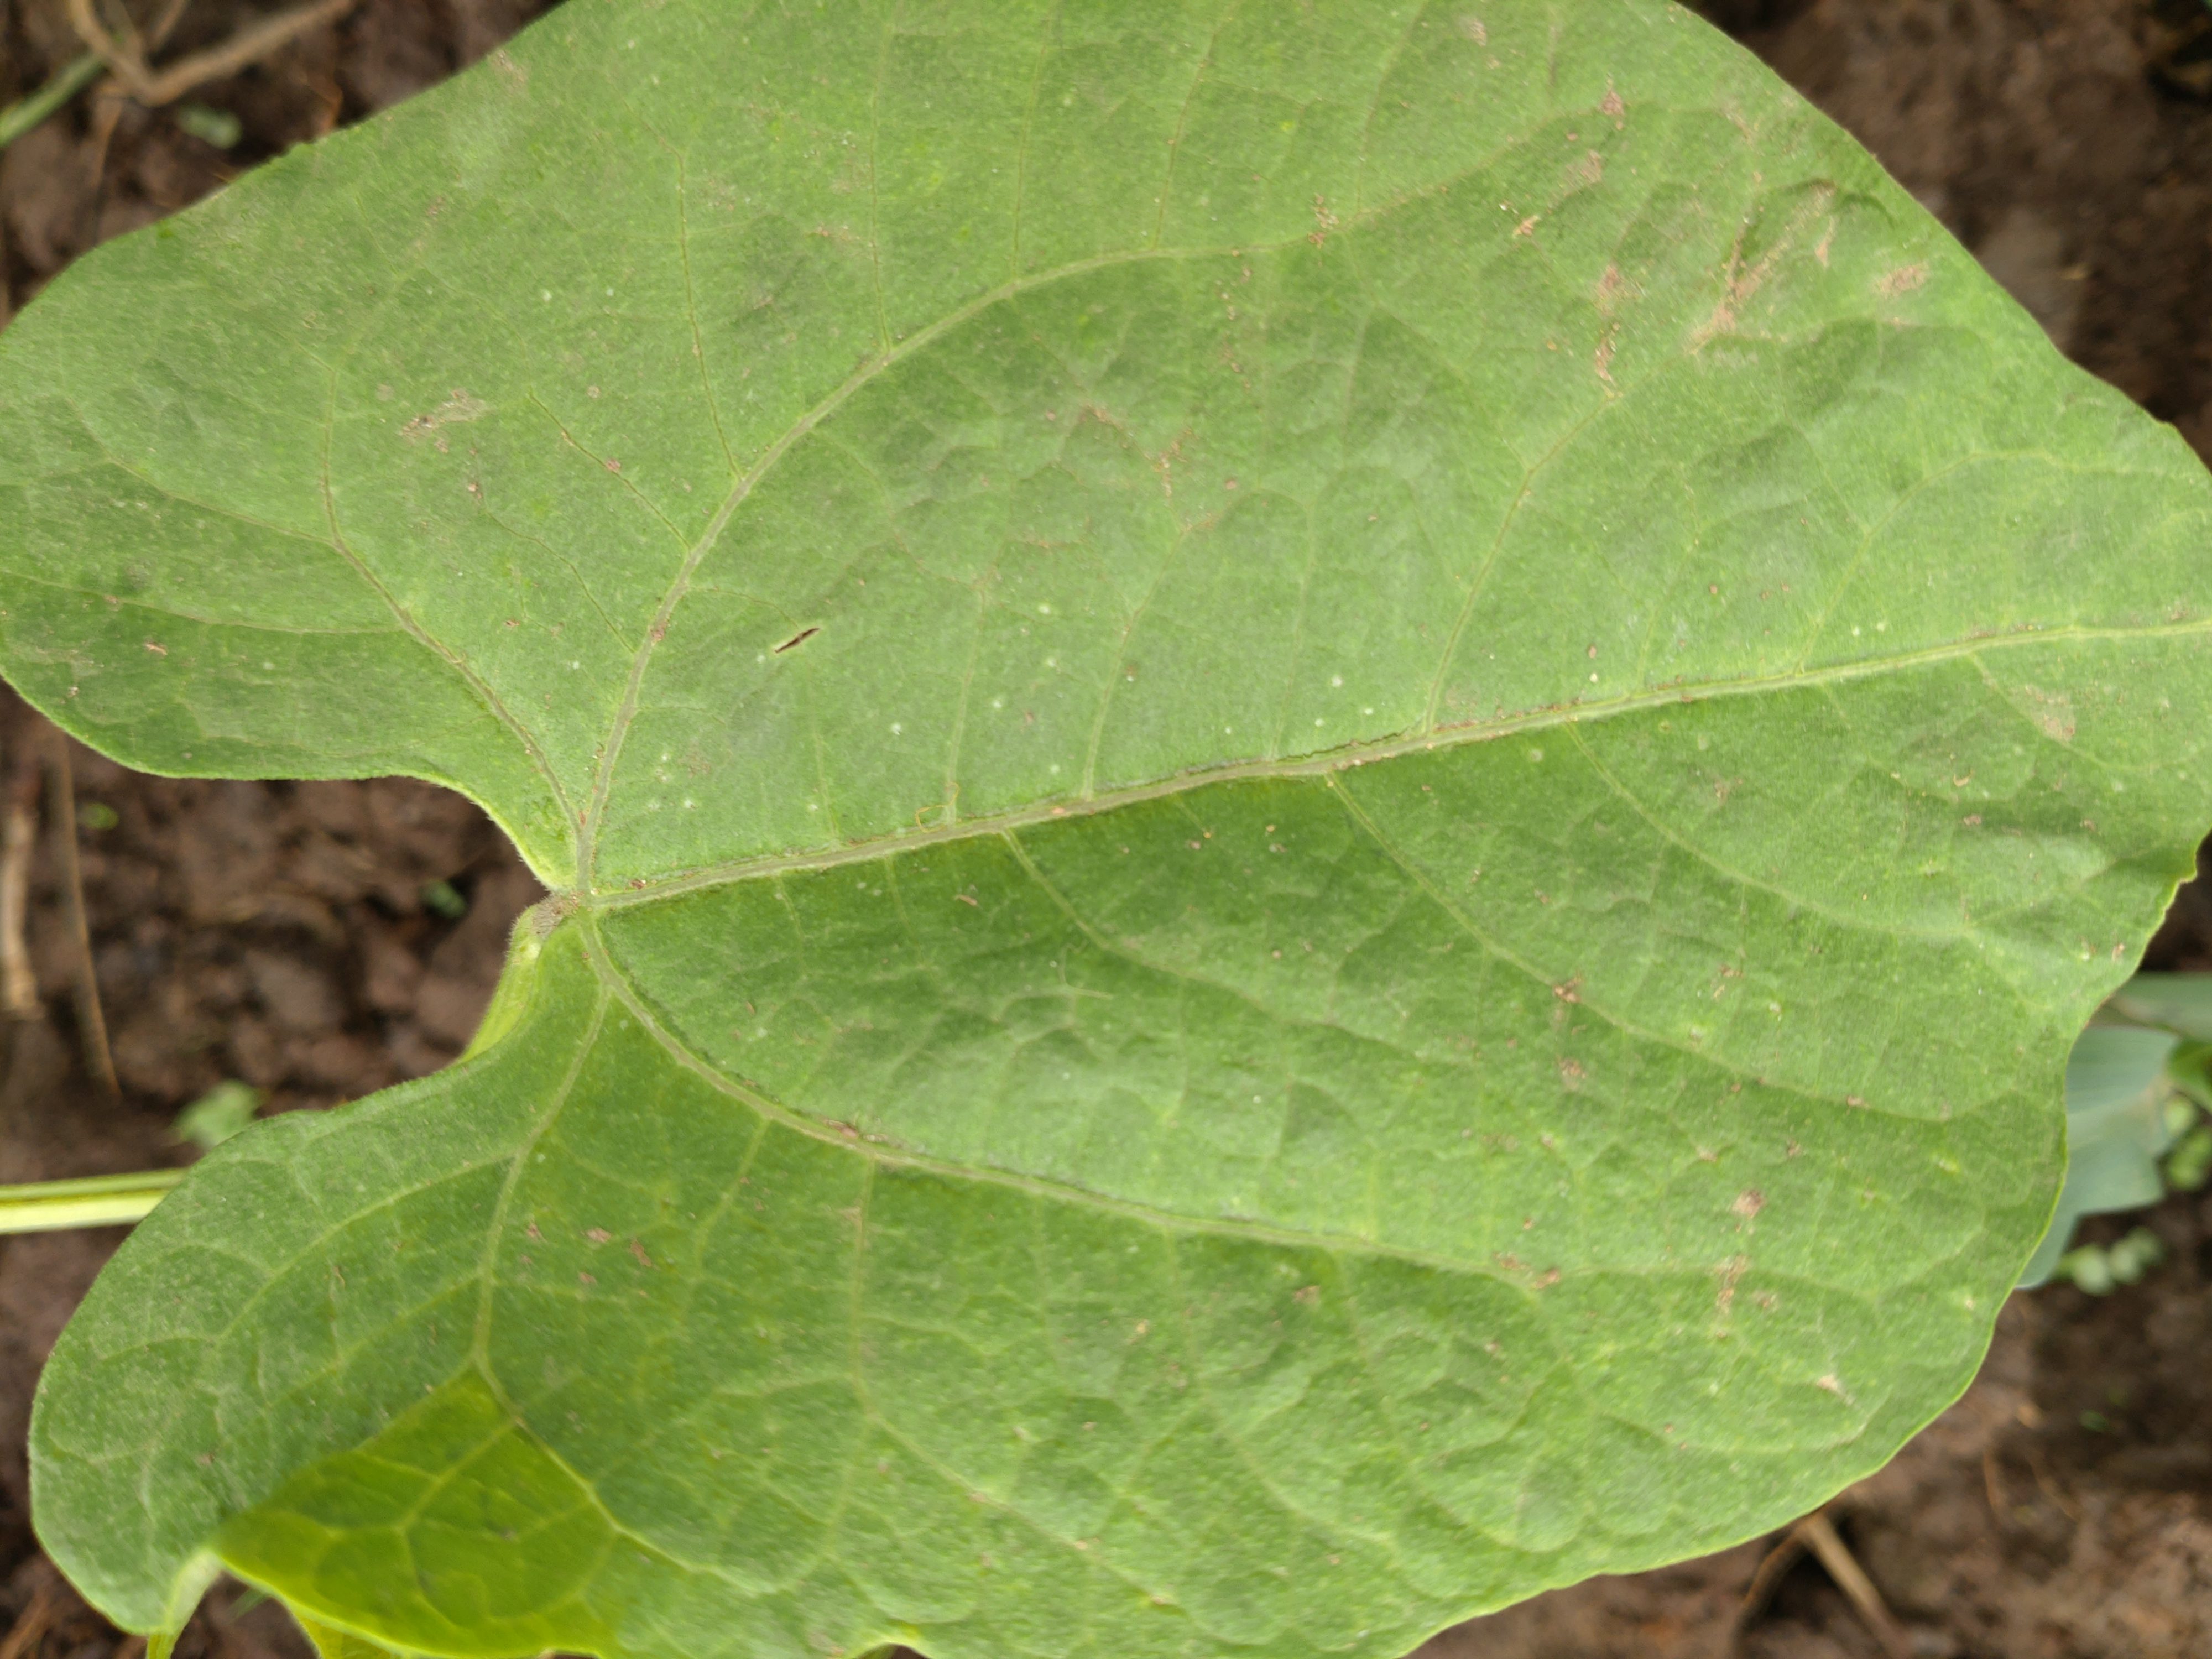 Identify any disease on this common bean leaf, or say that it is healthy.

healthy
